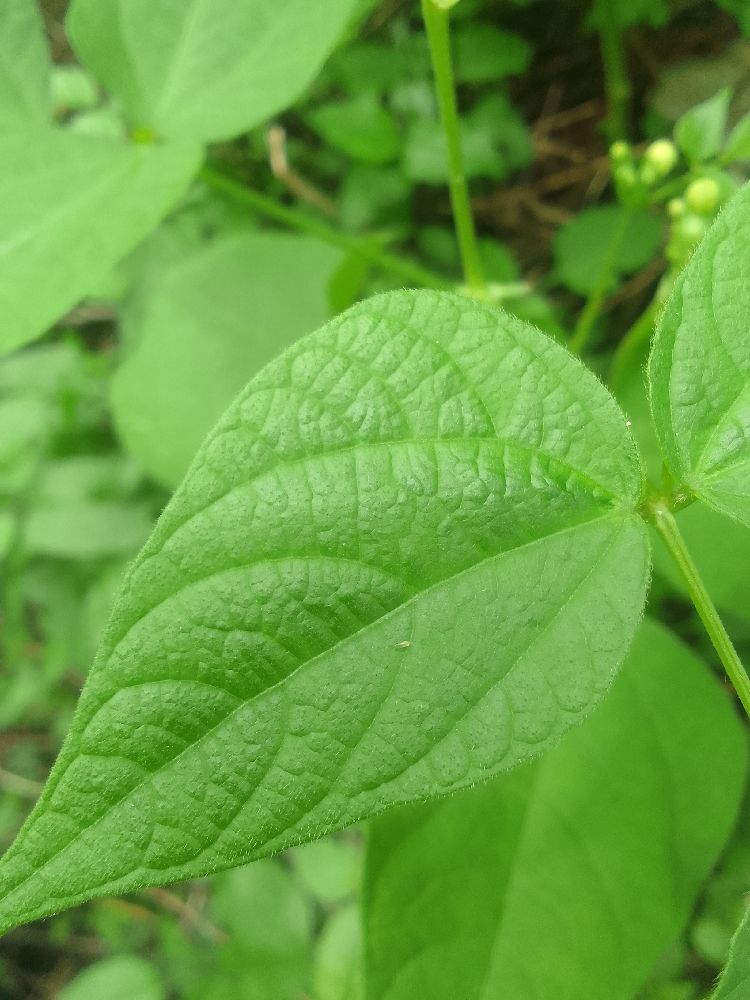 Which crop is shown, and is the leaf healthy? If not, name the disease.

common bean, healthy
